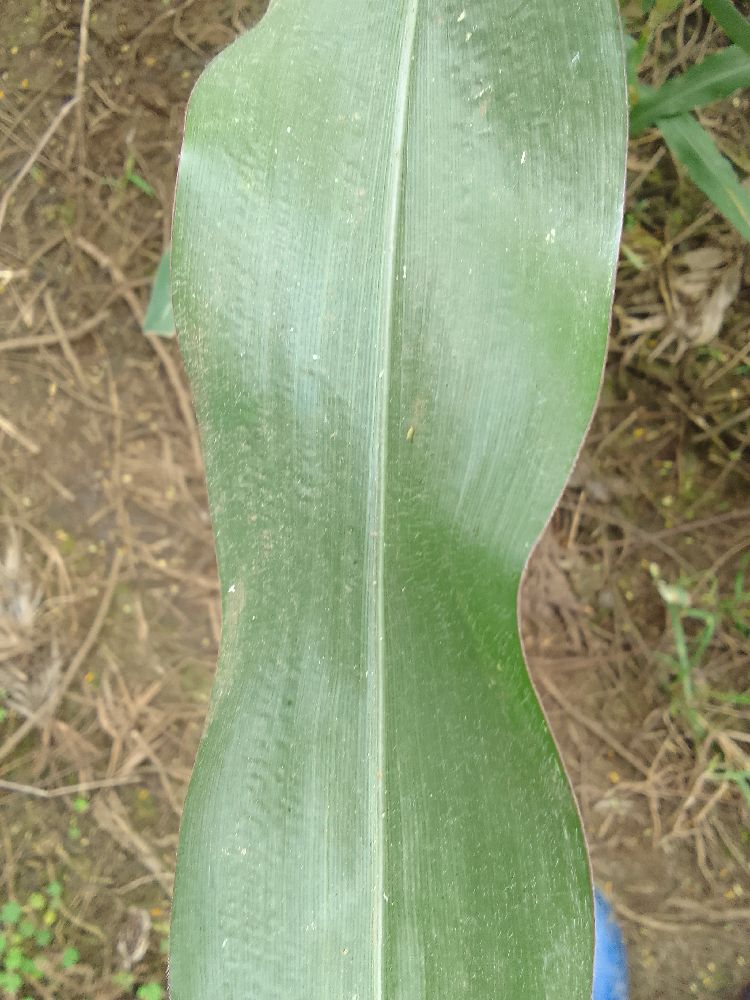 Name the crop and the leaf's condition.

maize, healthy
